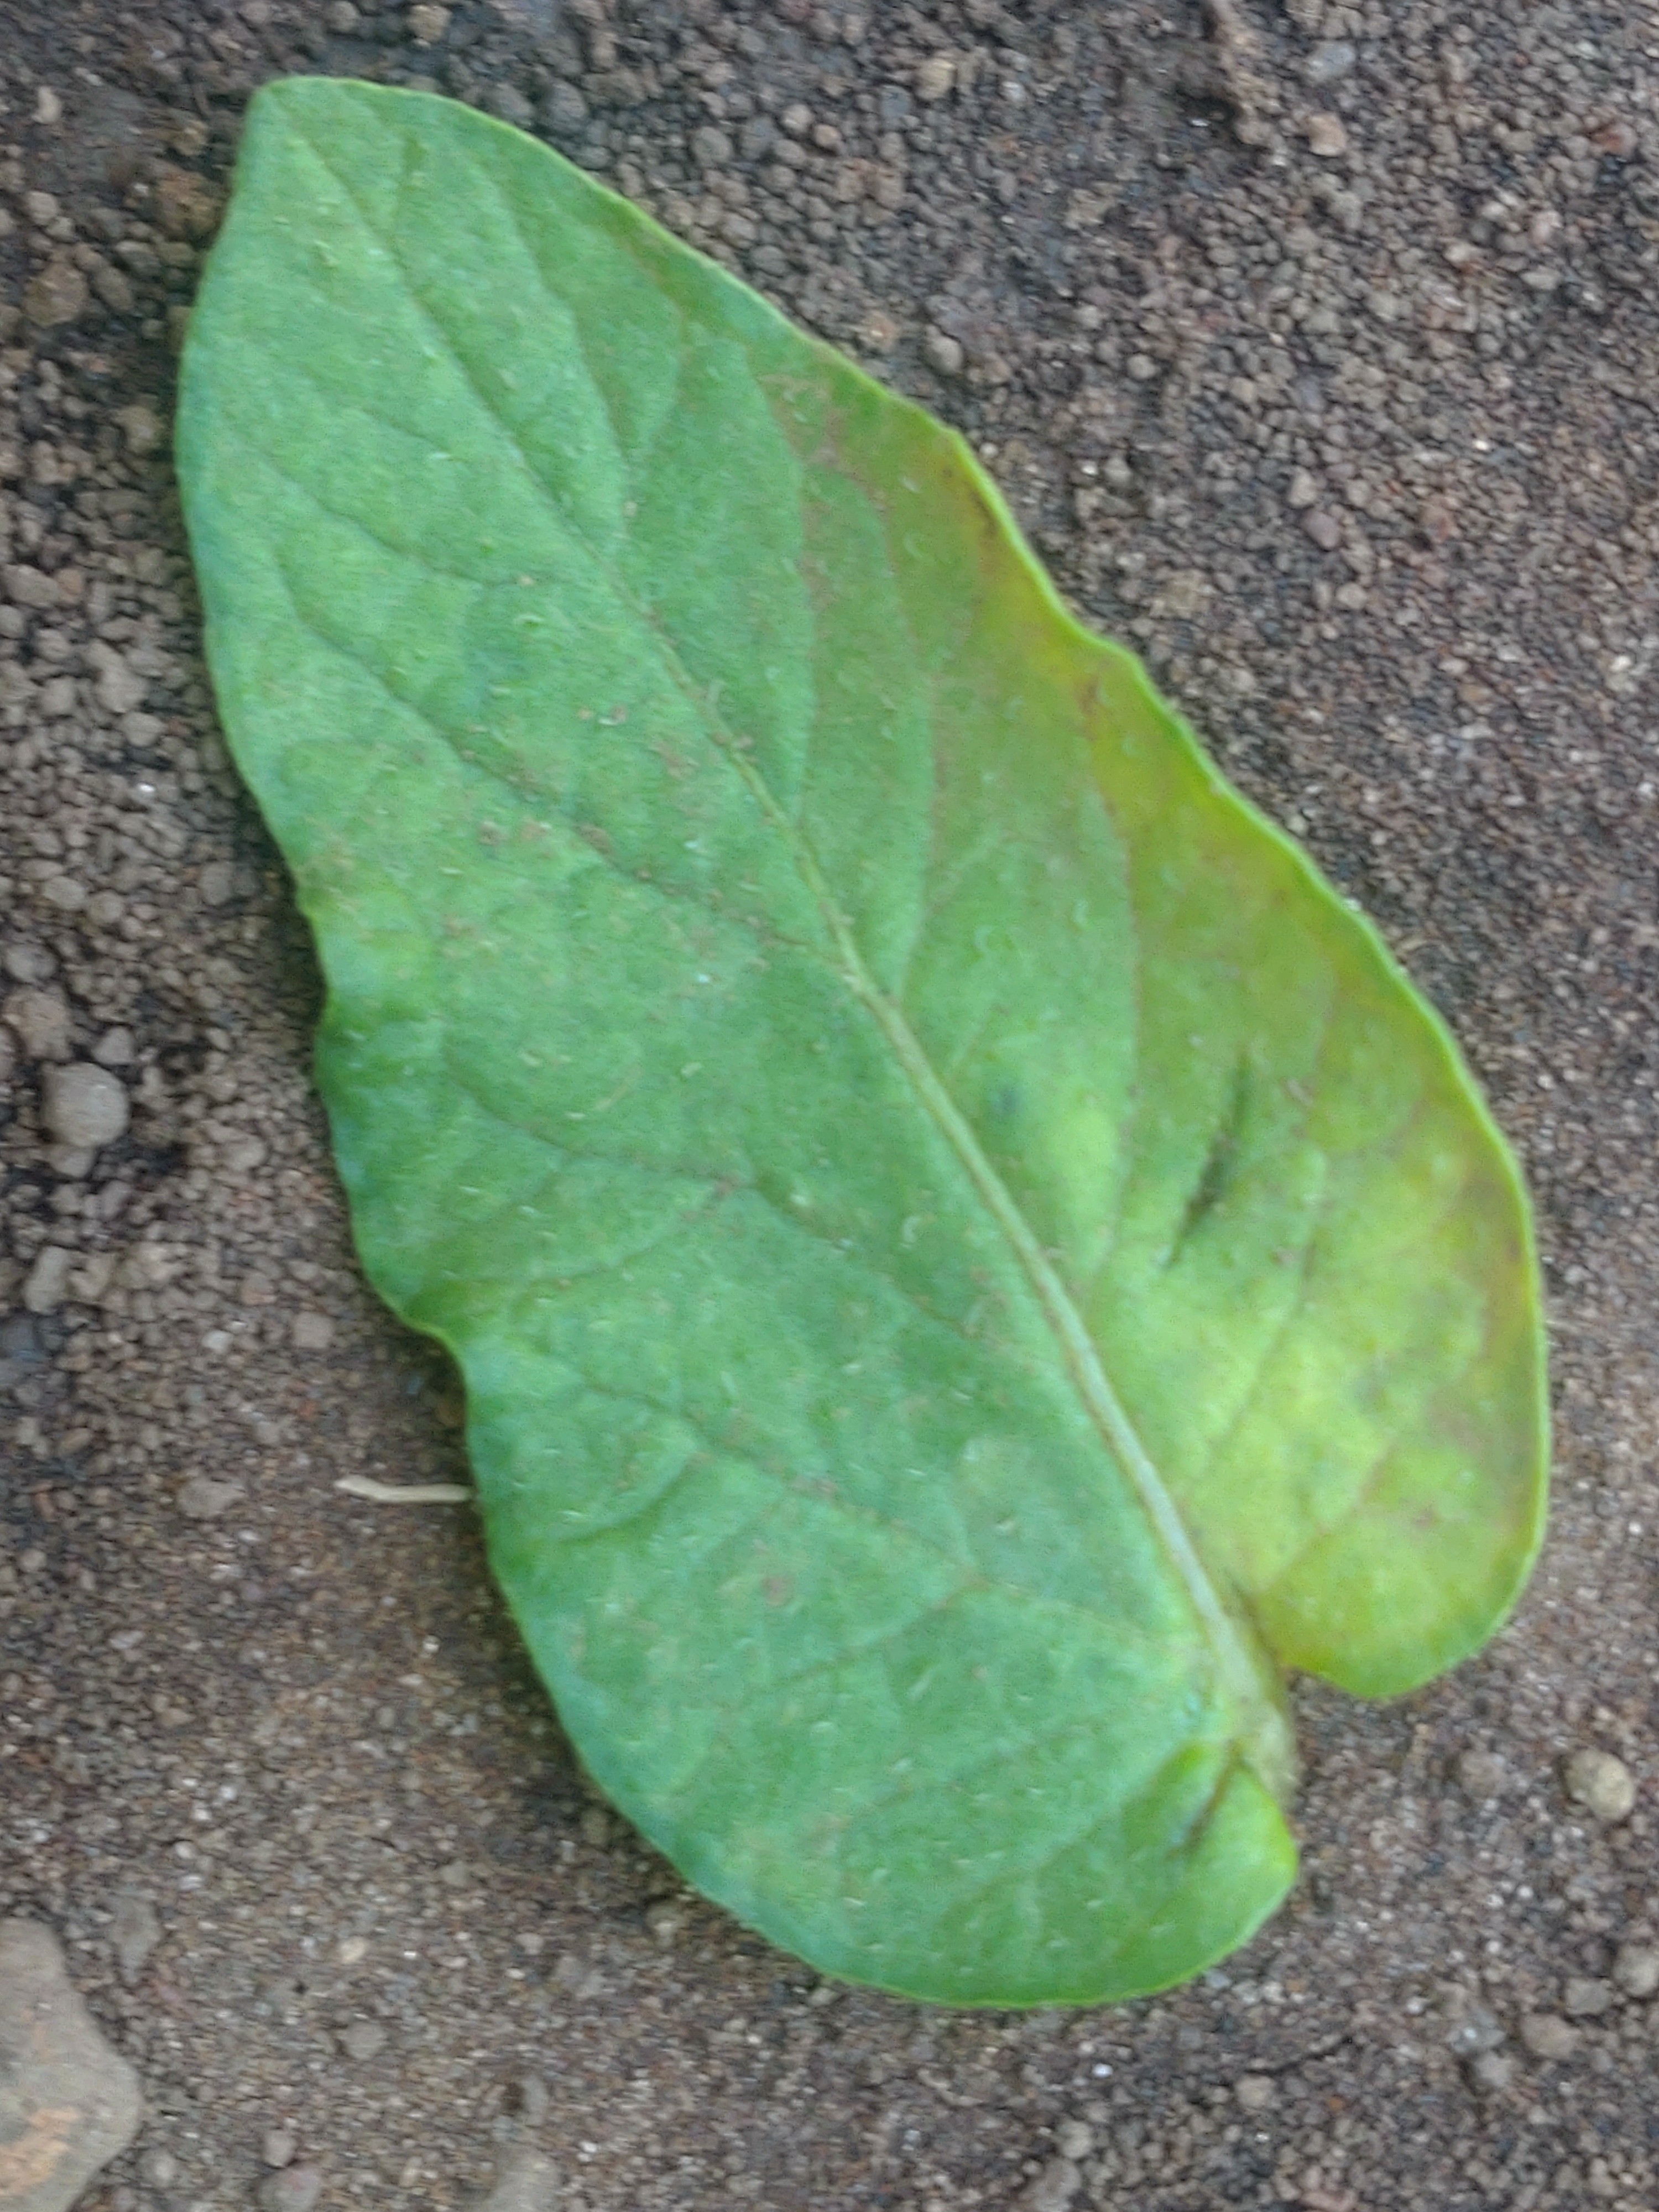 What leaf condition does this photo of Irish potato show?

late blight
